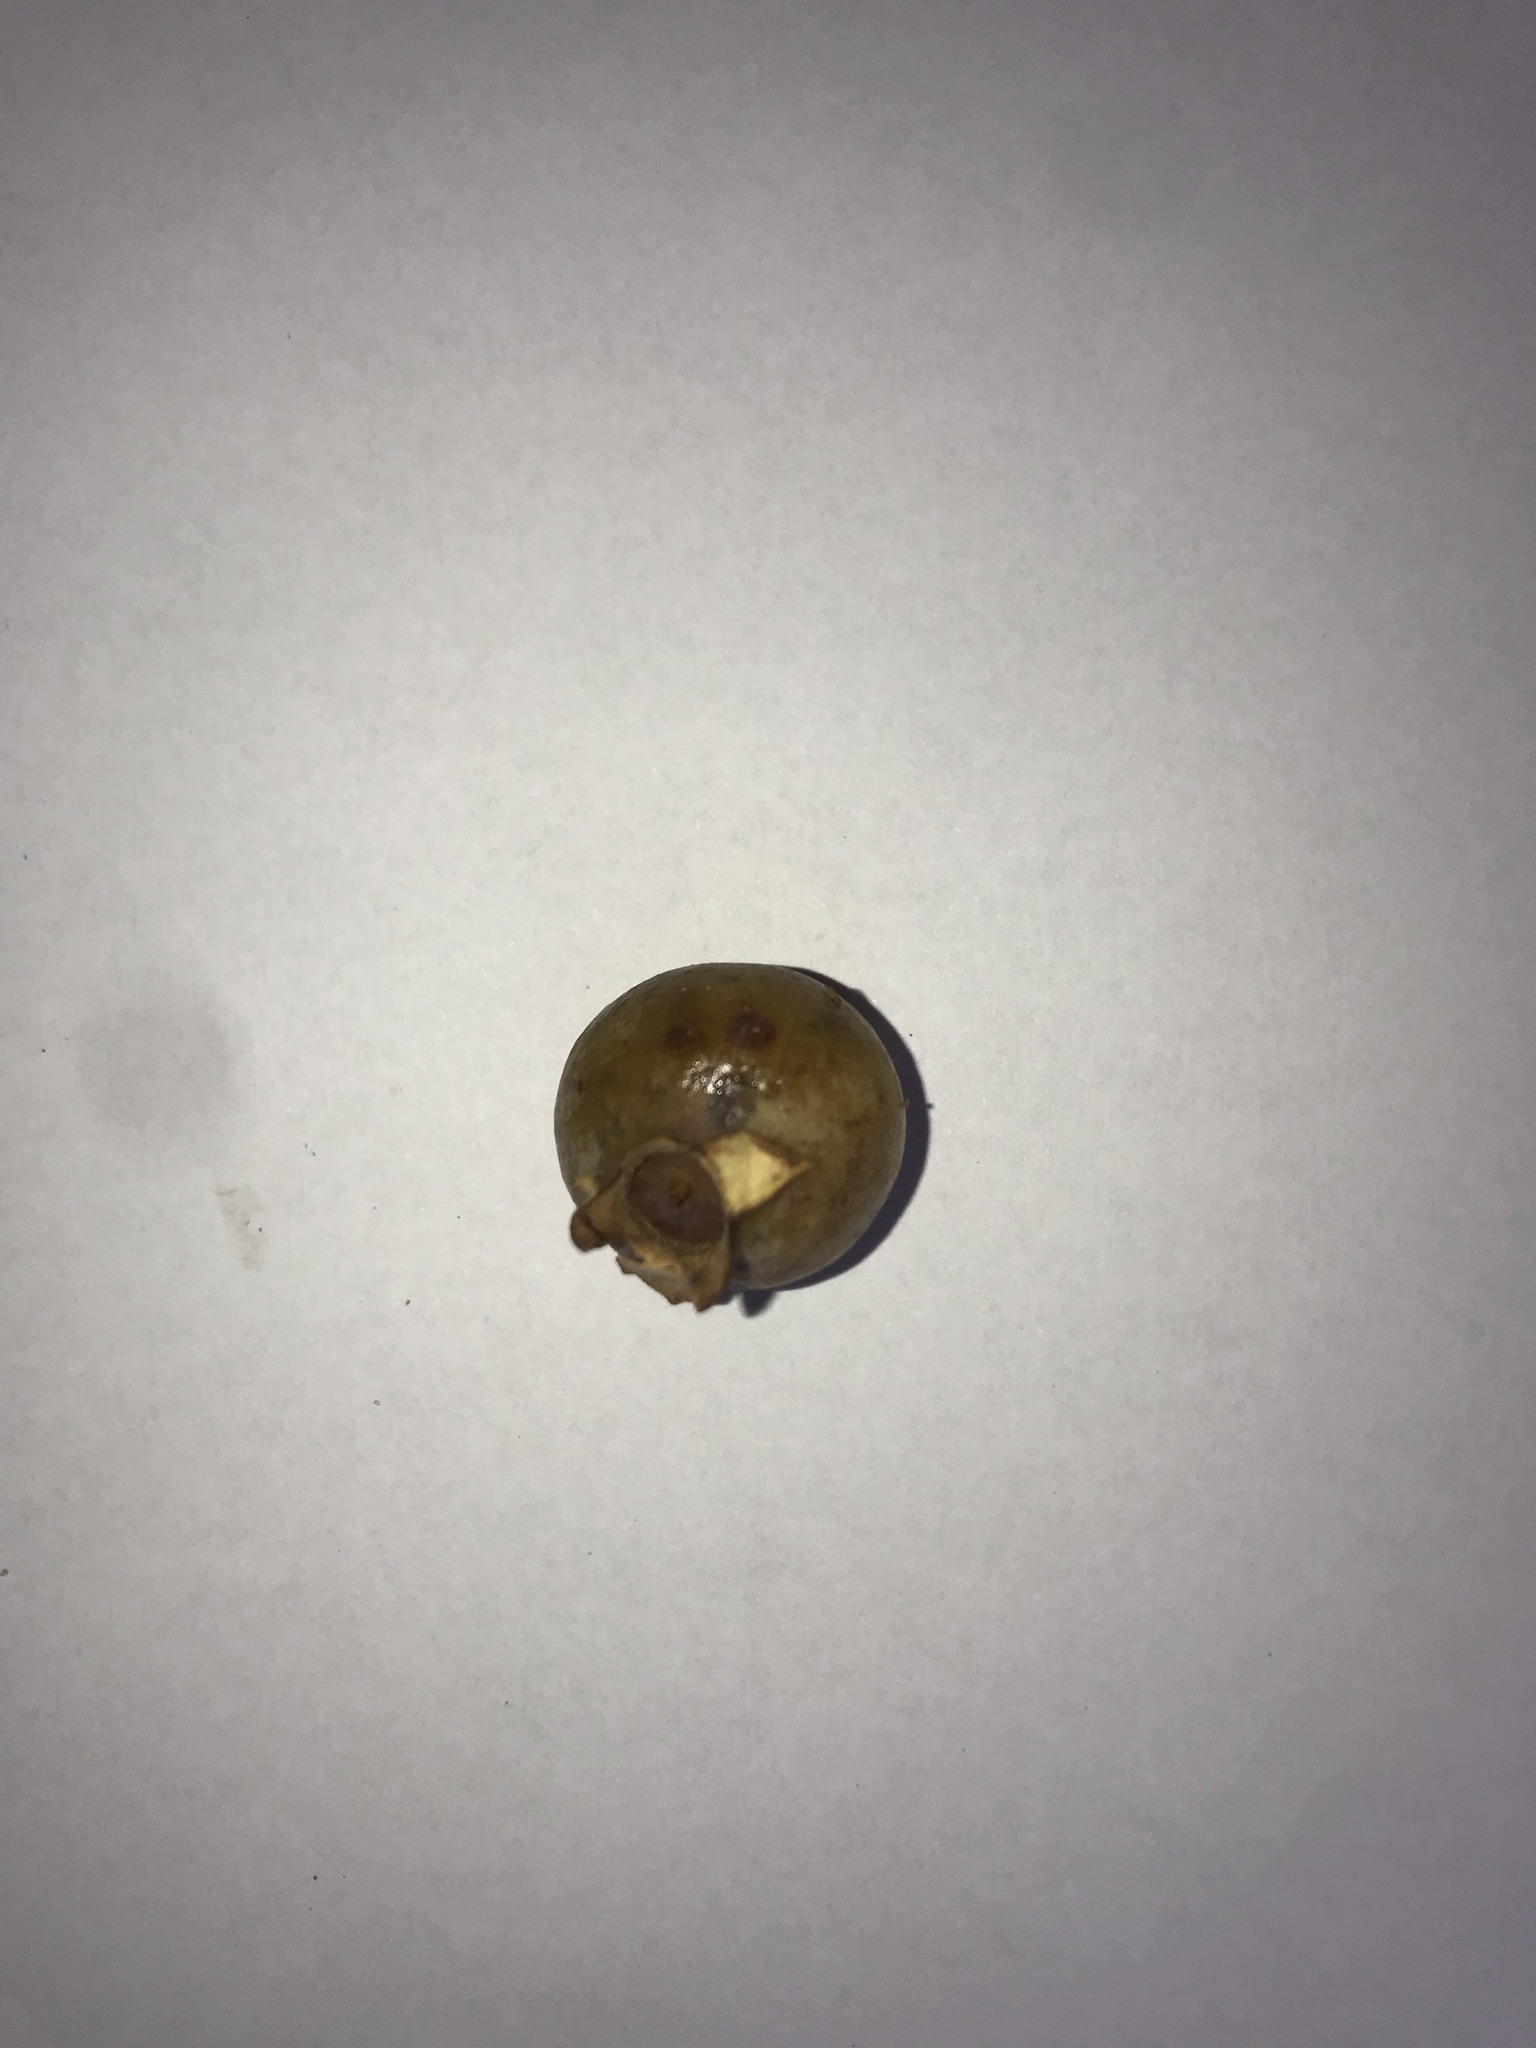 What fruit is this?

gabiroba
